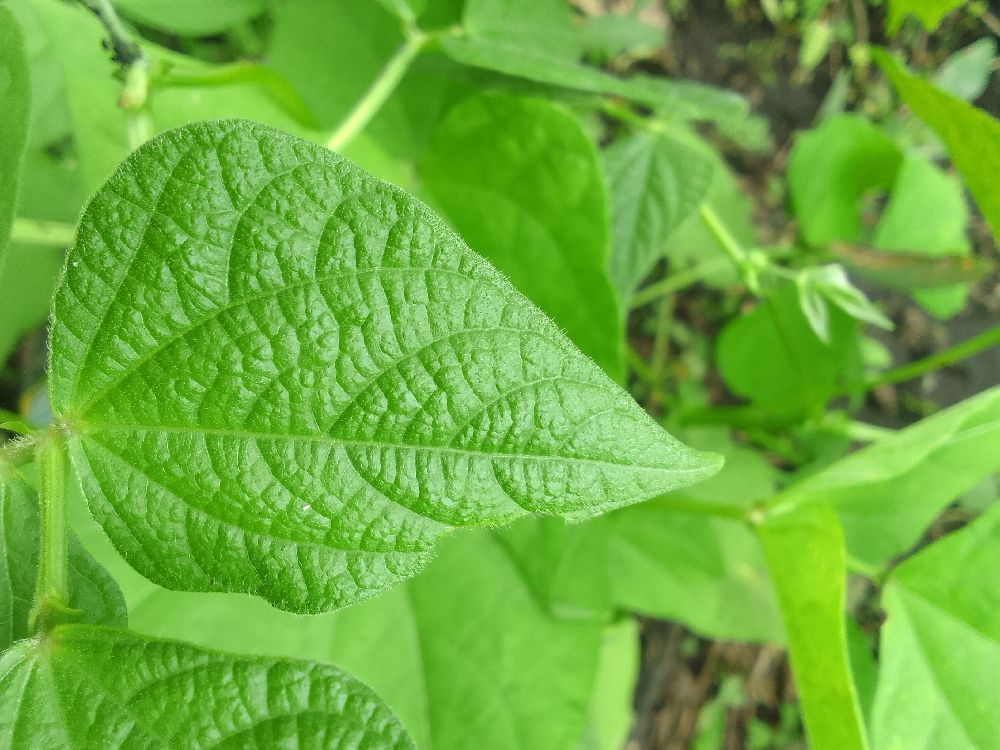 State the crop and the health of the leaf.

common bean, healthy
